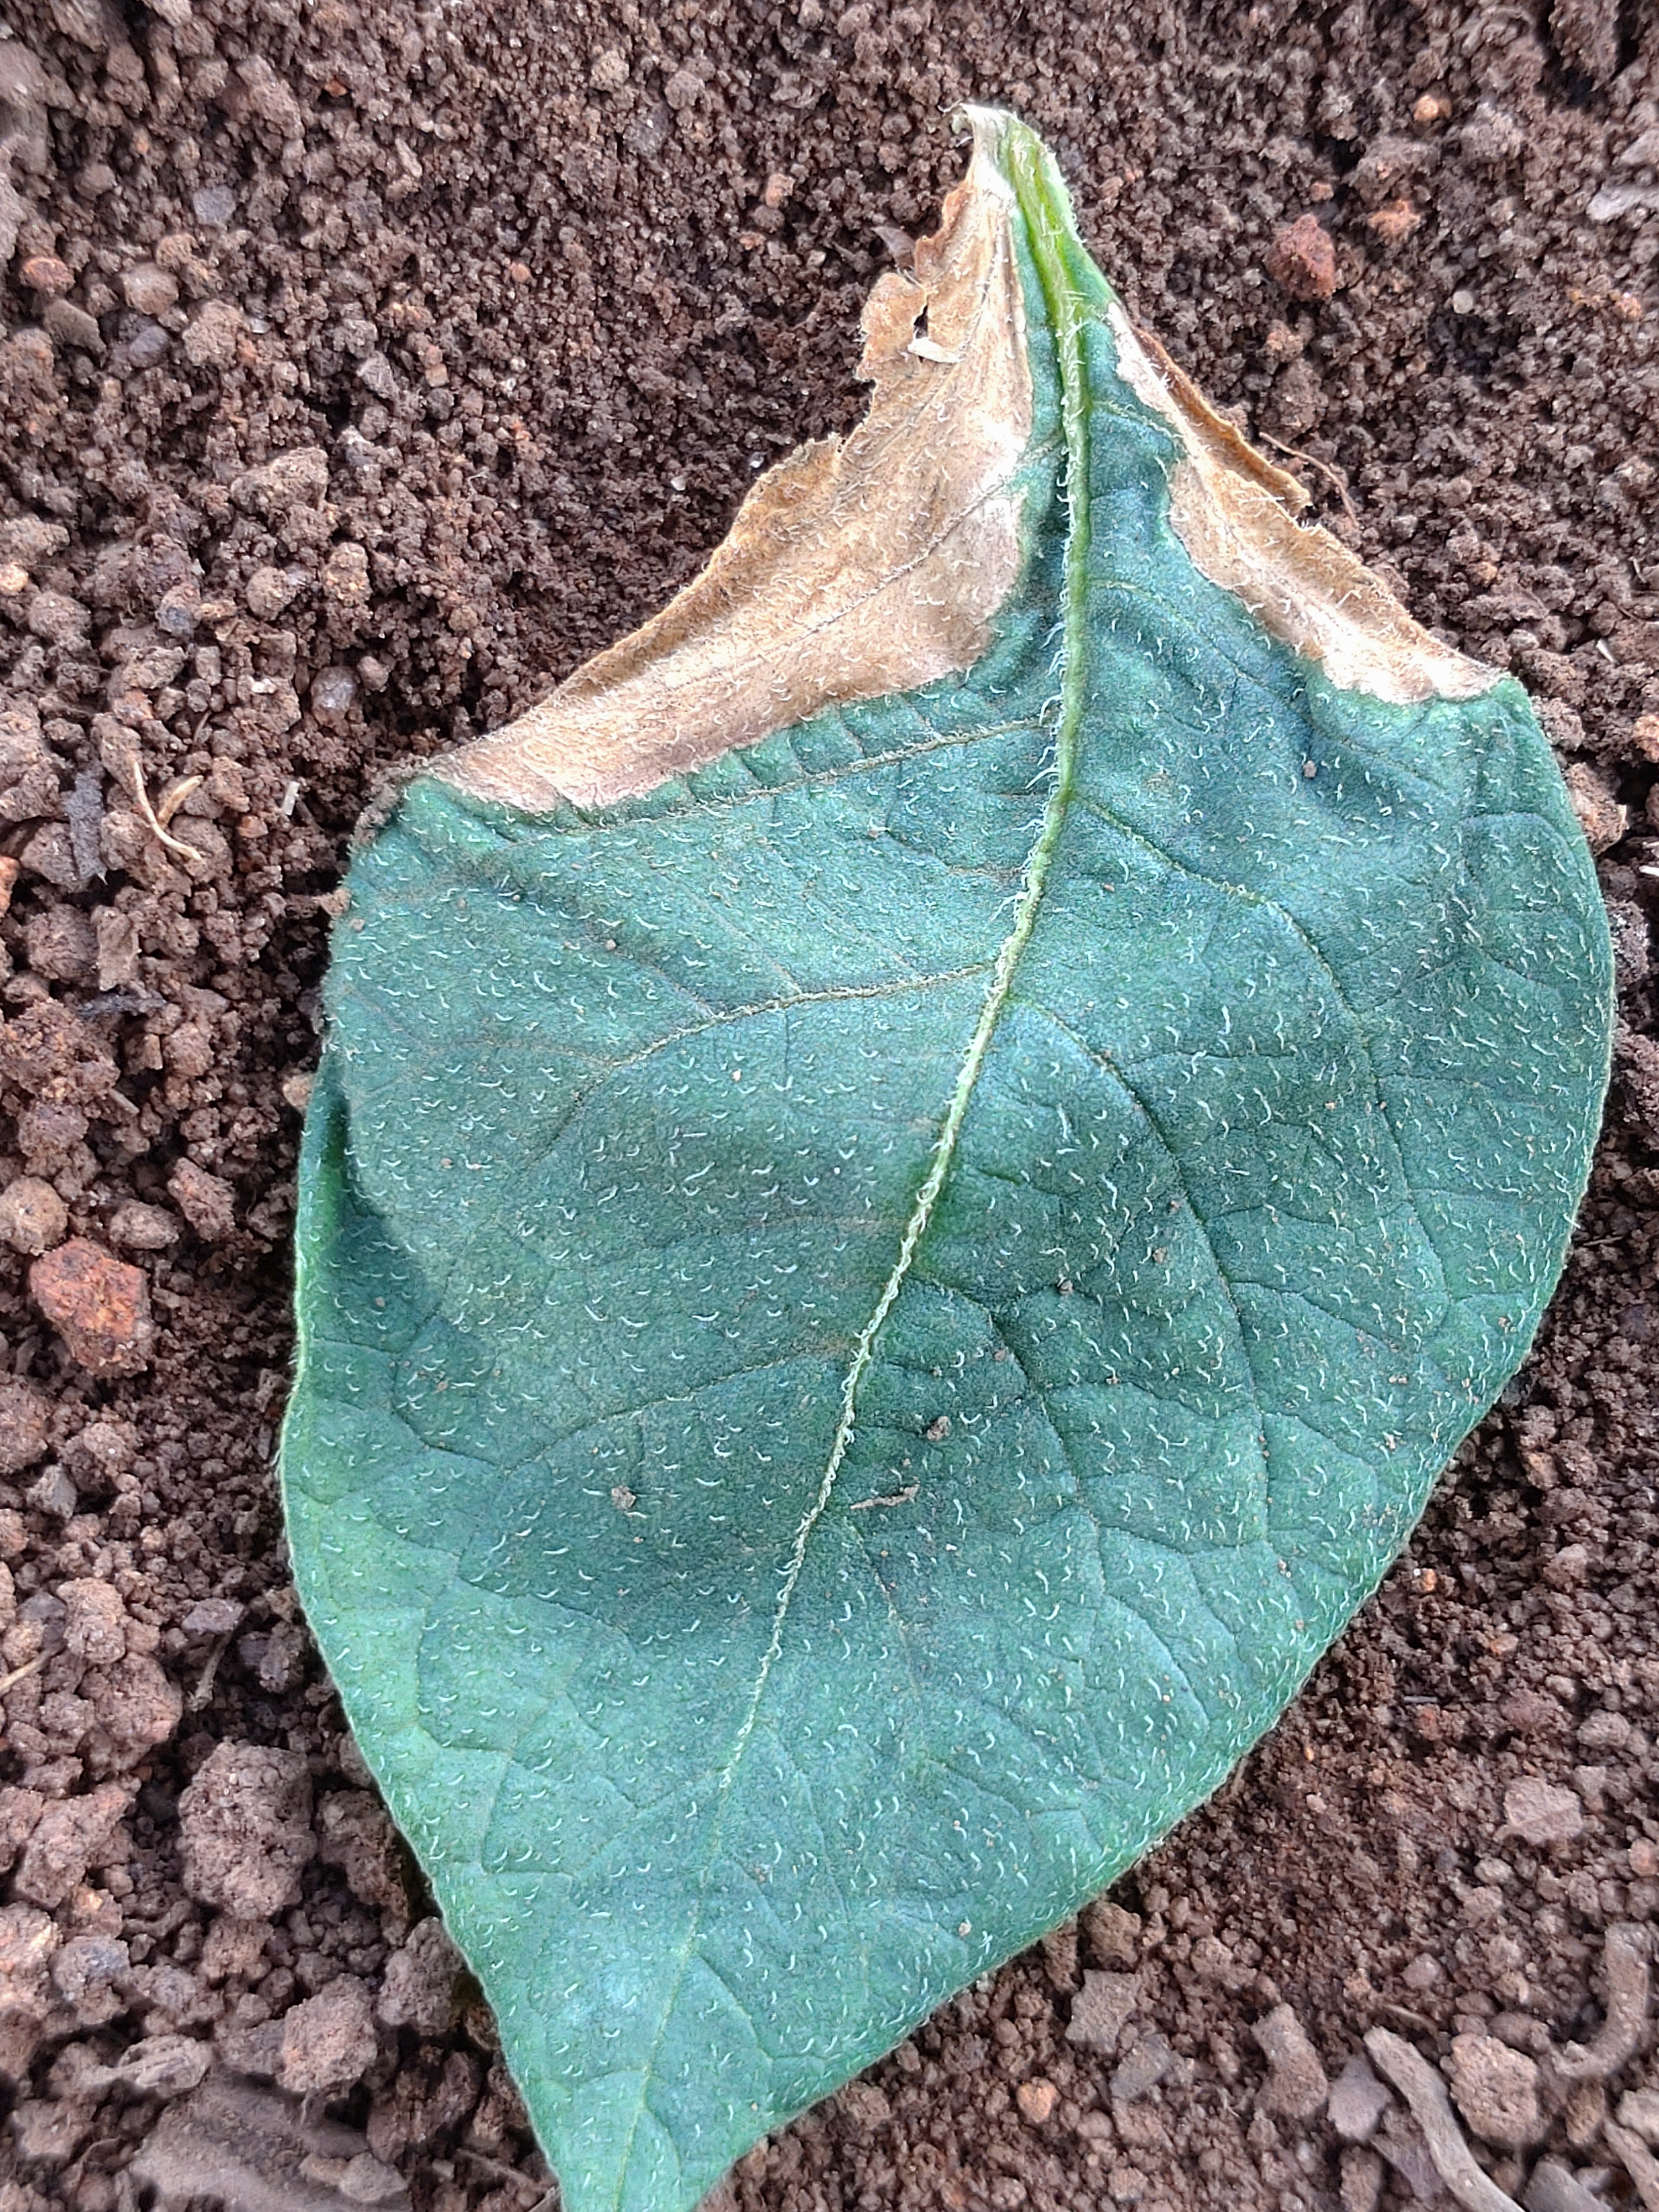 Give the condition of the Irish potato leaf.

early blight
